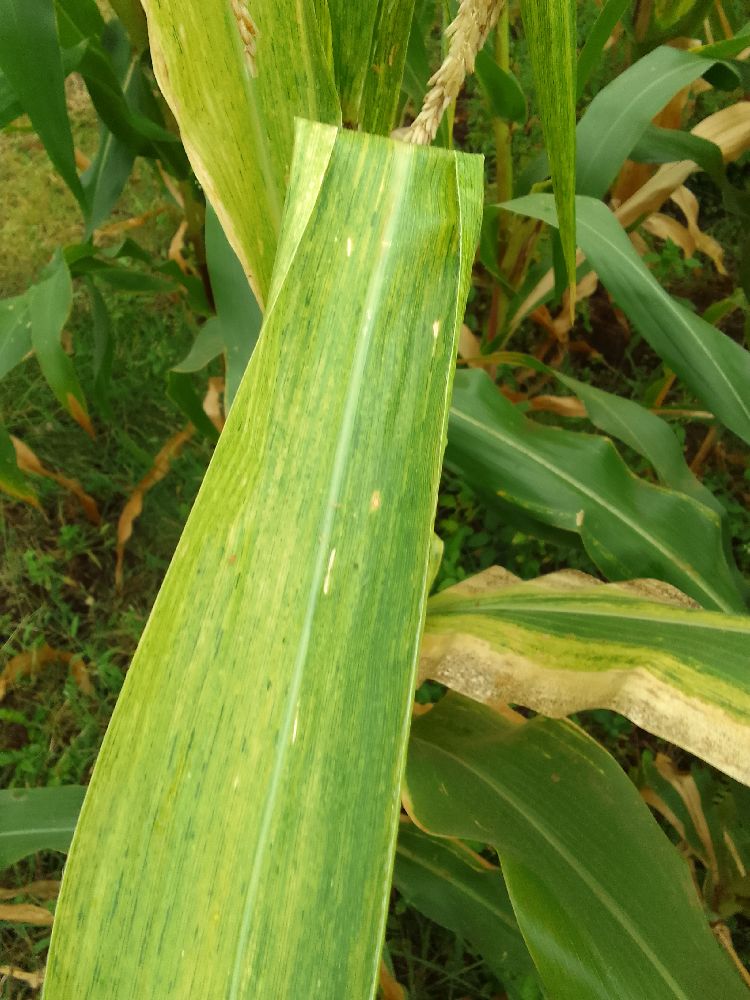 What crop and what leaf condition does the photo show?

maize, maize lethal necrosis
